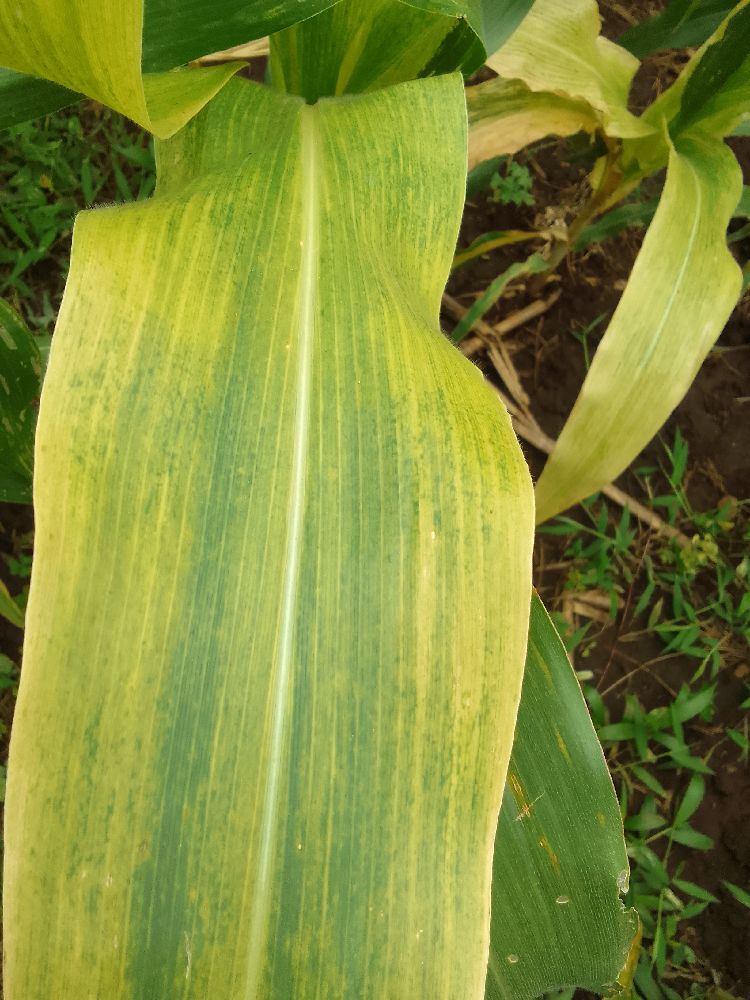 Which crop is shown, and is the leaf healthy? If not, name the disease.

maize, maize lethal necrosis
